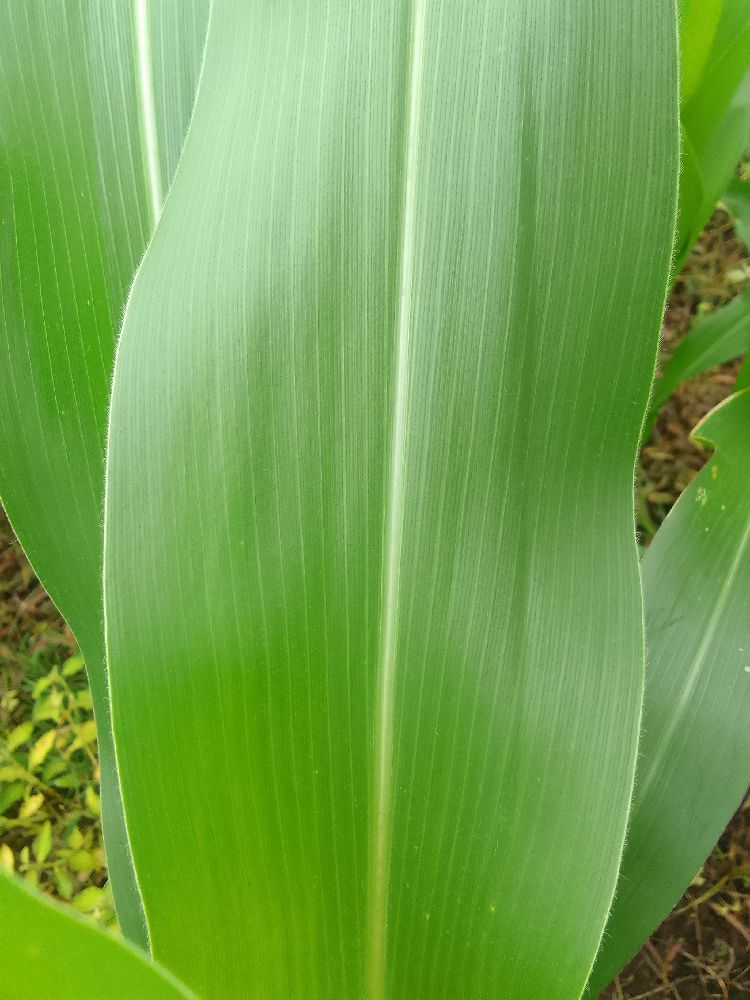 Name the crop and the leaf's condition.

maize, healthy
